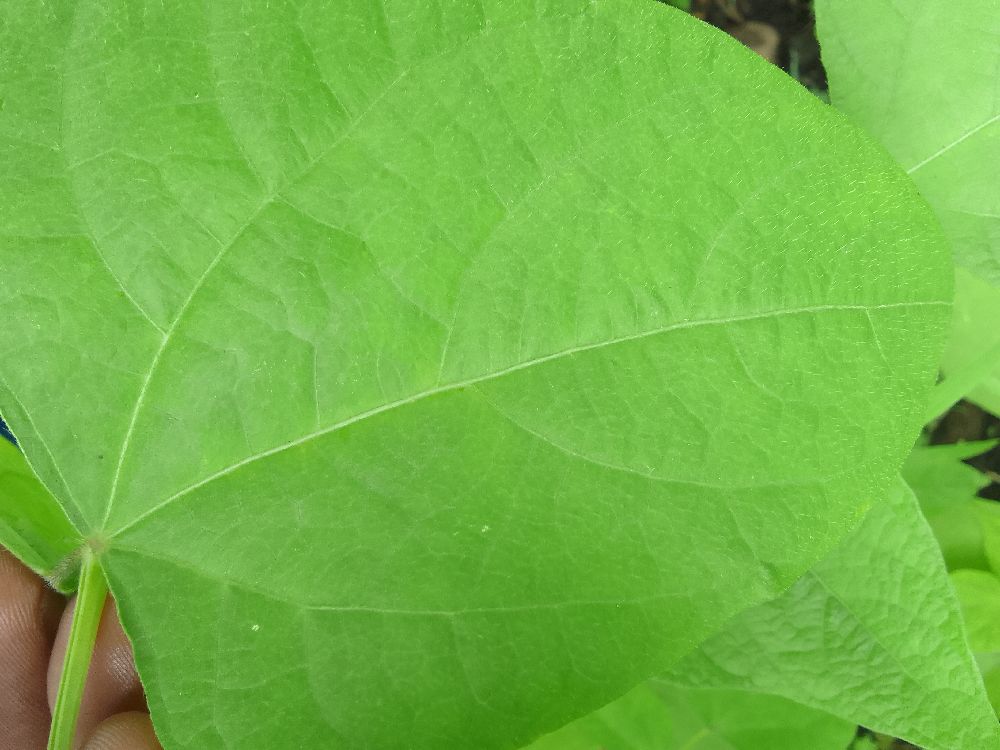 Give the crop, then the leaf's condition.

common bean, healthy
